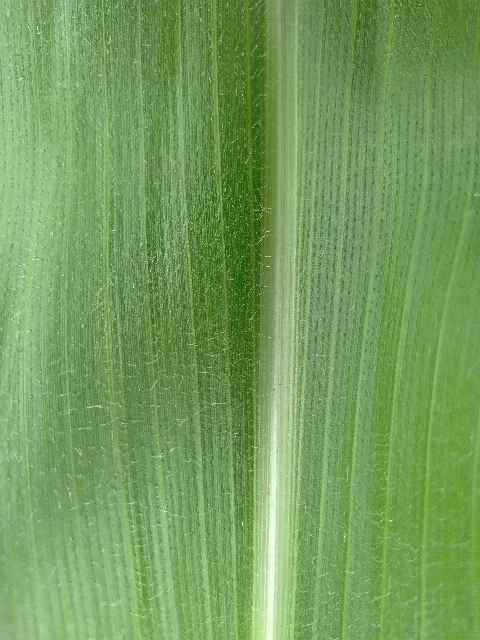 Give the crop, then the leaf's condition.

maize, healthy
